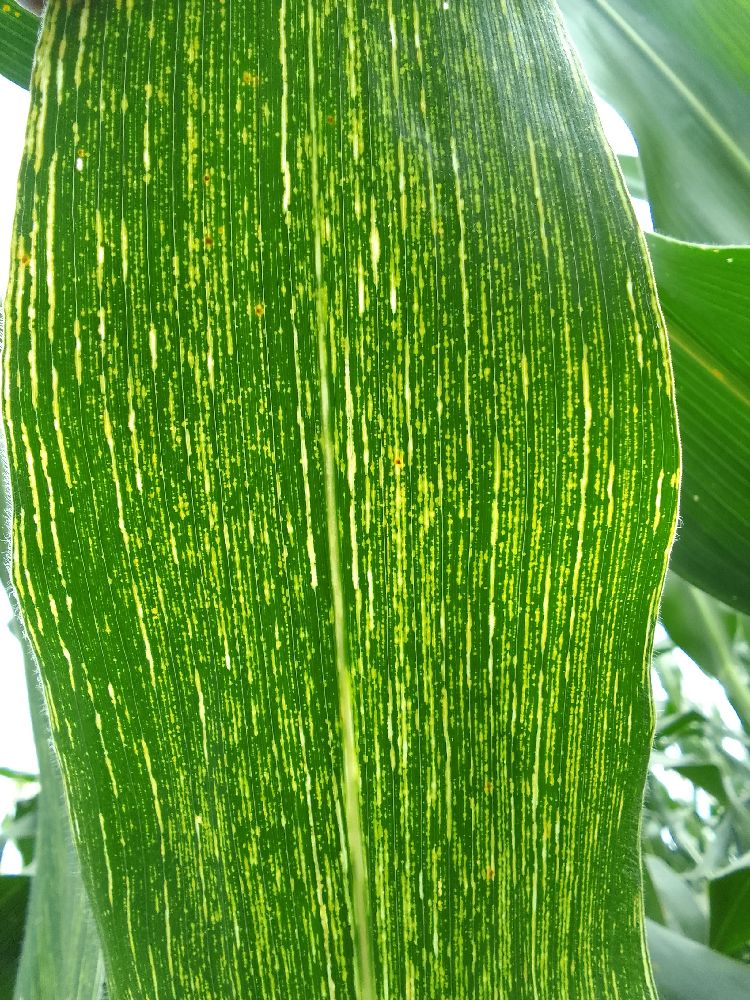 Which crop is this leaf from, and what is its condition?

maize, maize streak virus
